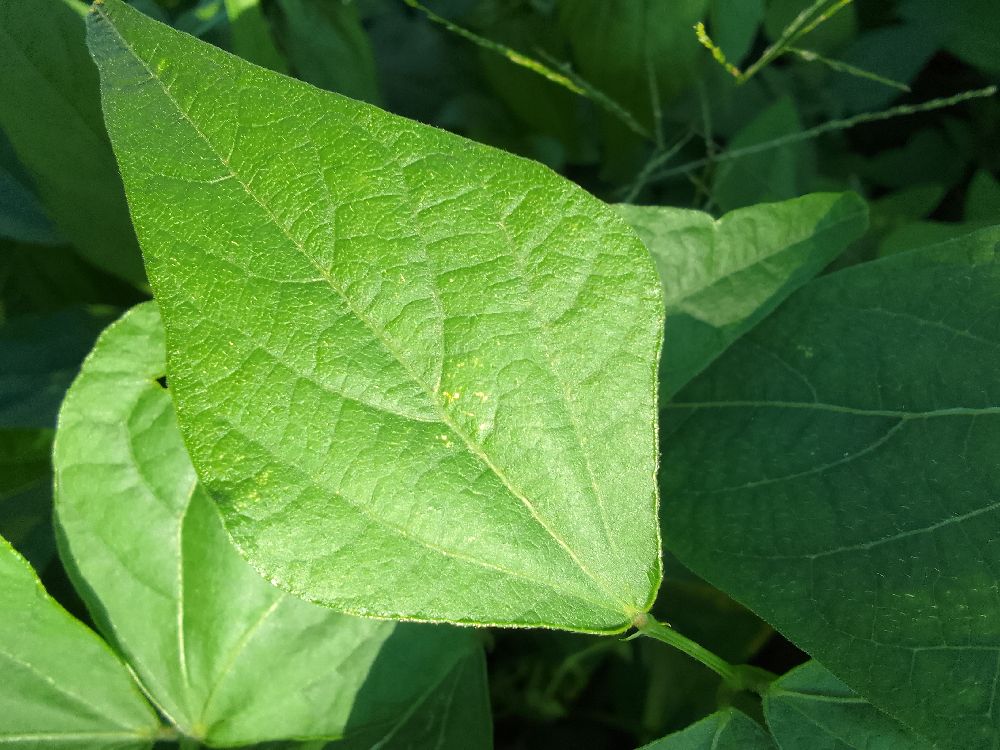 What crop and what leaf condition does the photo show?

common bean, healthy
